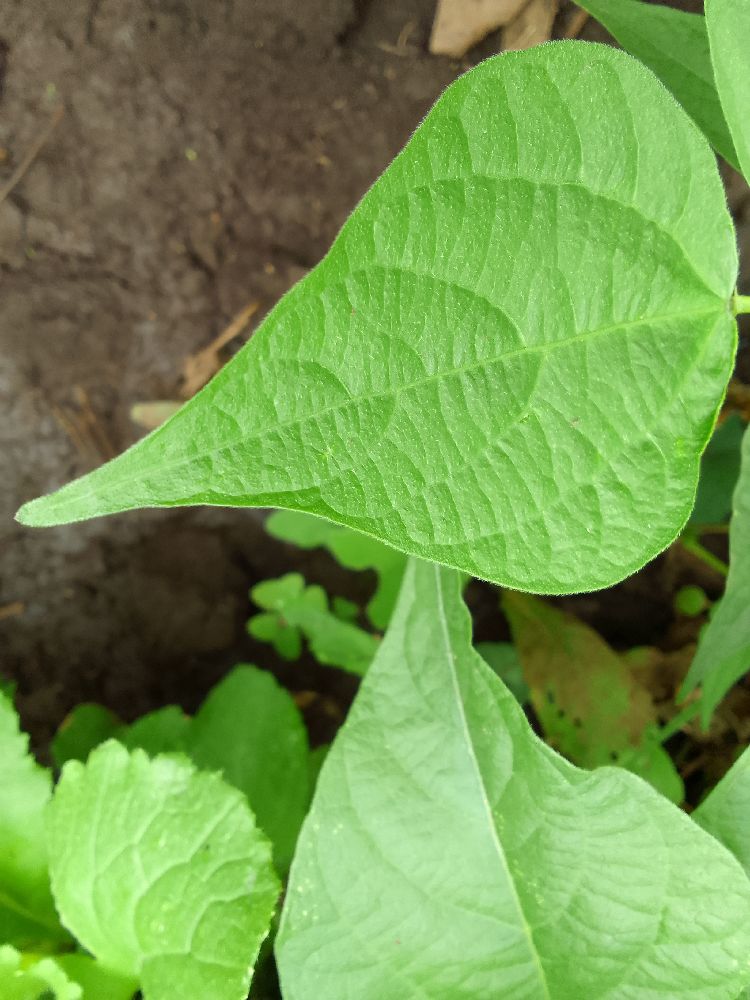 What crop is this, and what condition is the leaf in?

common bean, healthy
